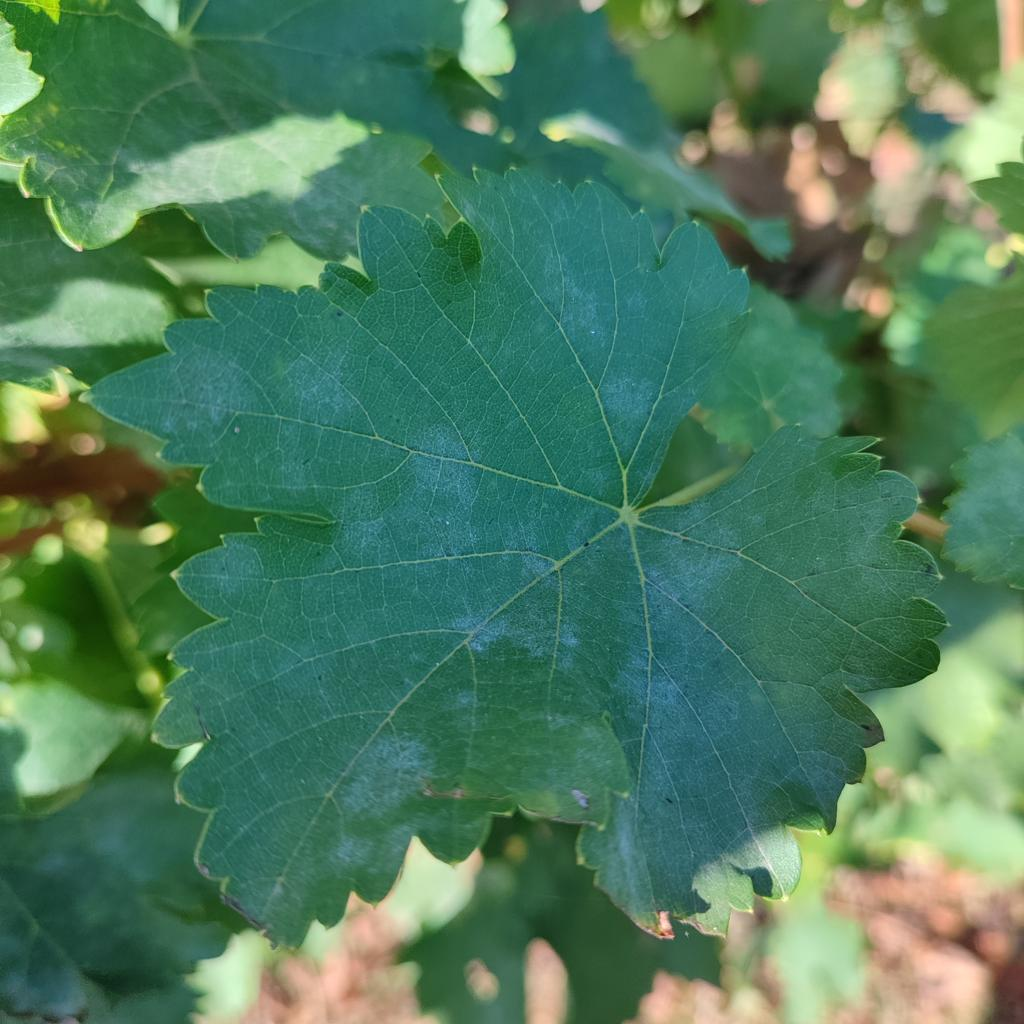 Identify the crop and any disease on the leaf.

grapevine, powdery mildew
